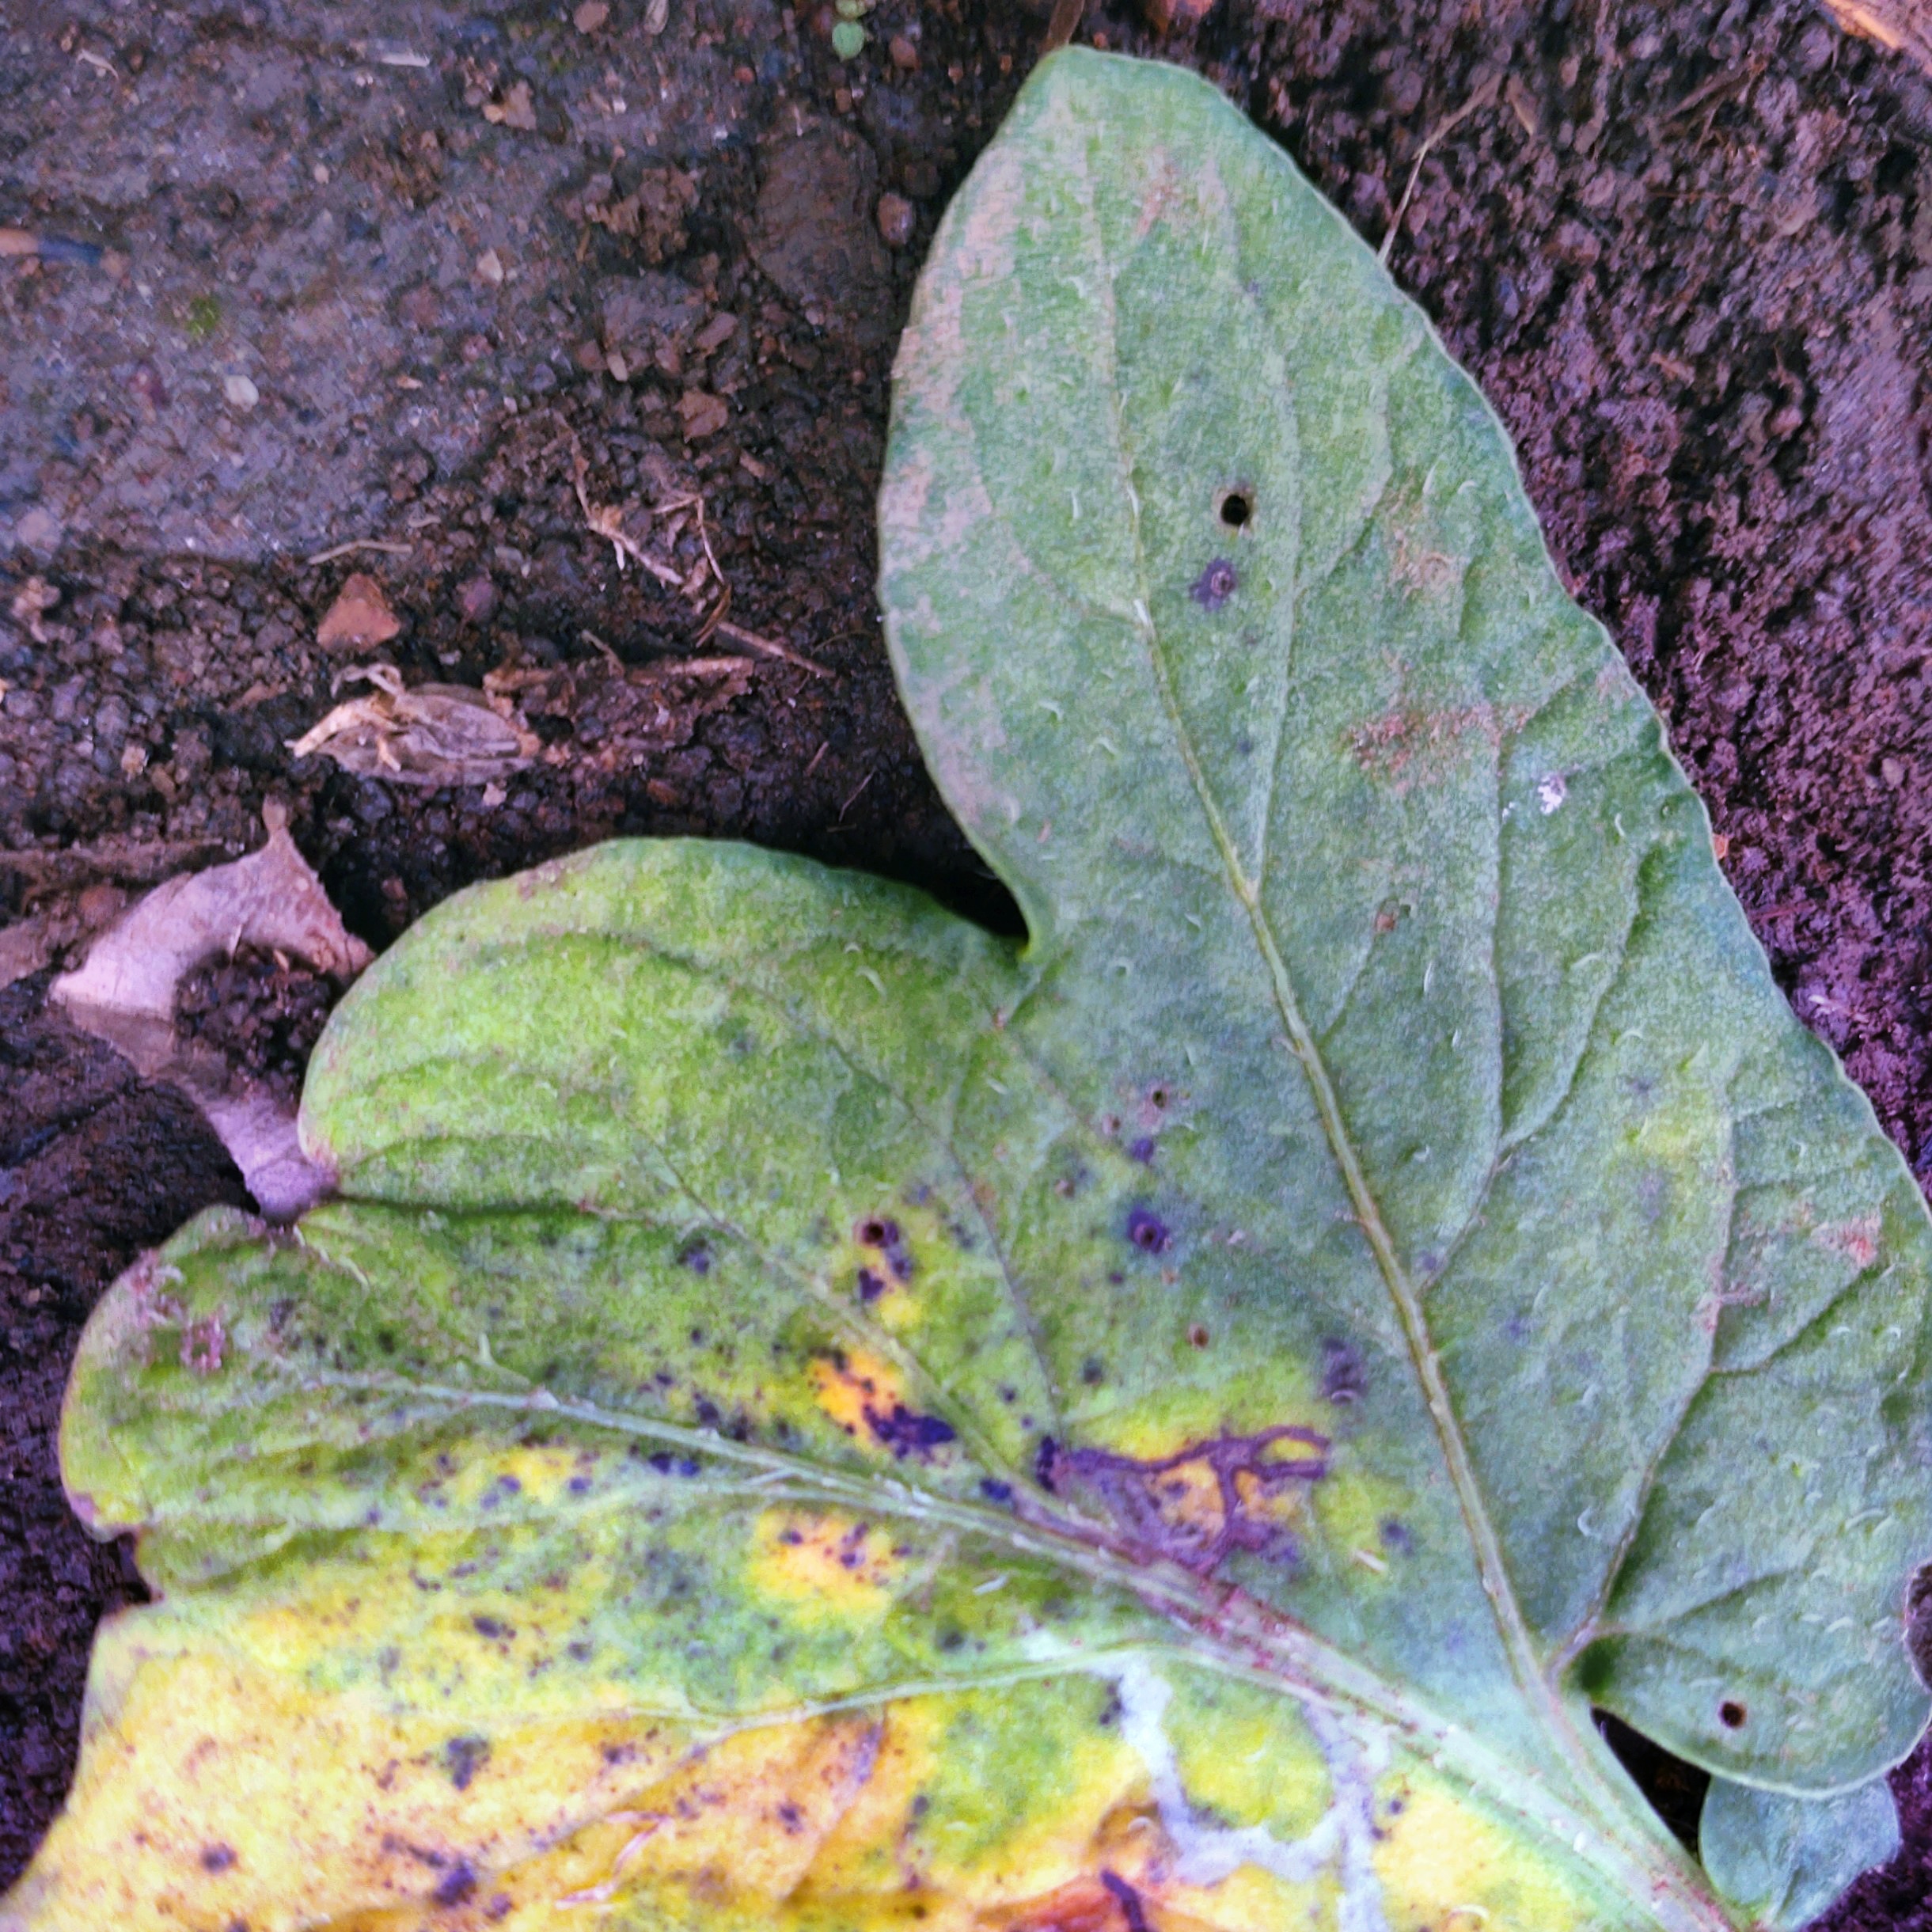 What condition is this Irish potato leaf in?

late blight
